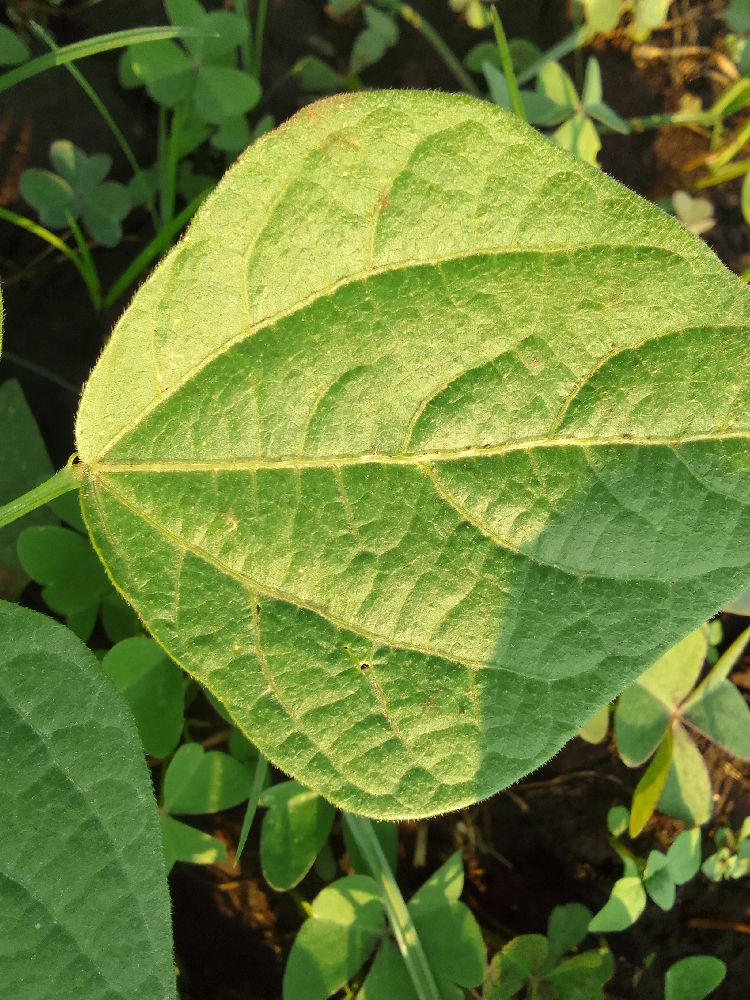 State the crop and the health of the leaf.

common bean, healthy
